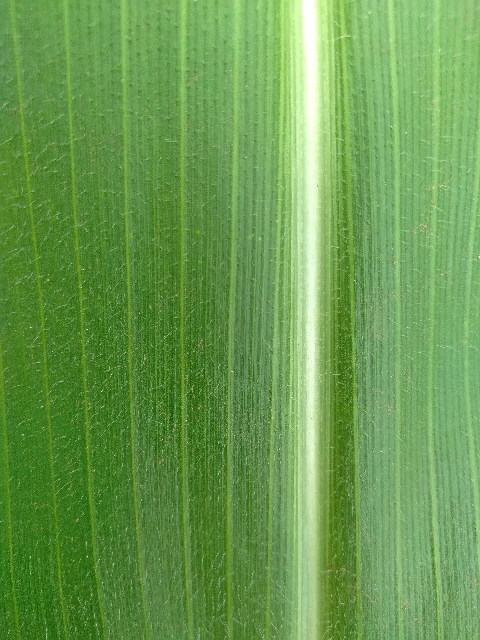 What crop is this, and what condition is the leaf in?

maize, healthy
